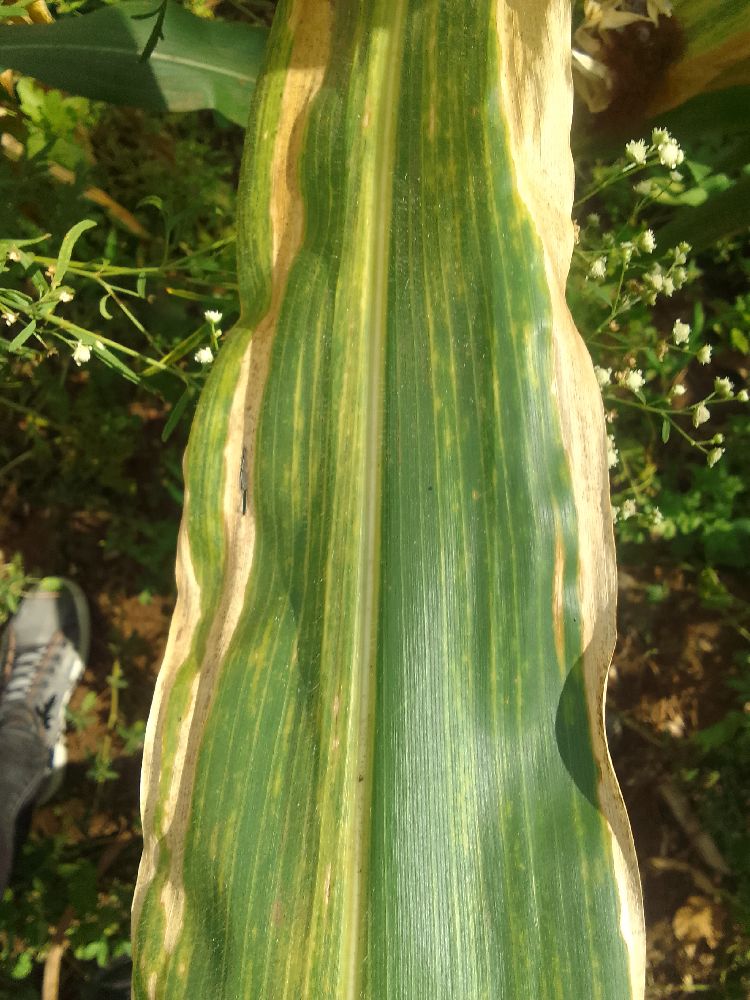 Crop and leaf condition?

maize, maize lethal necrosis
